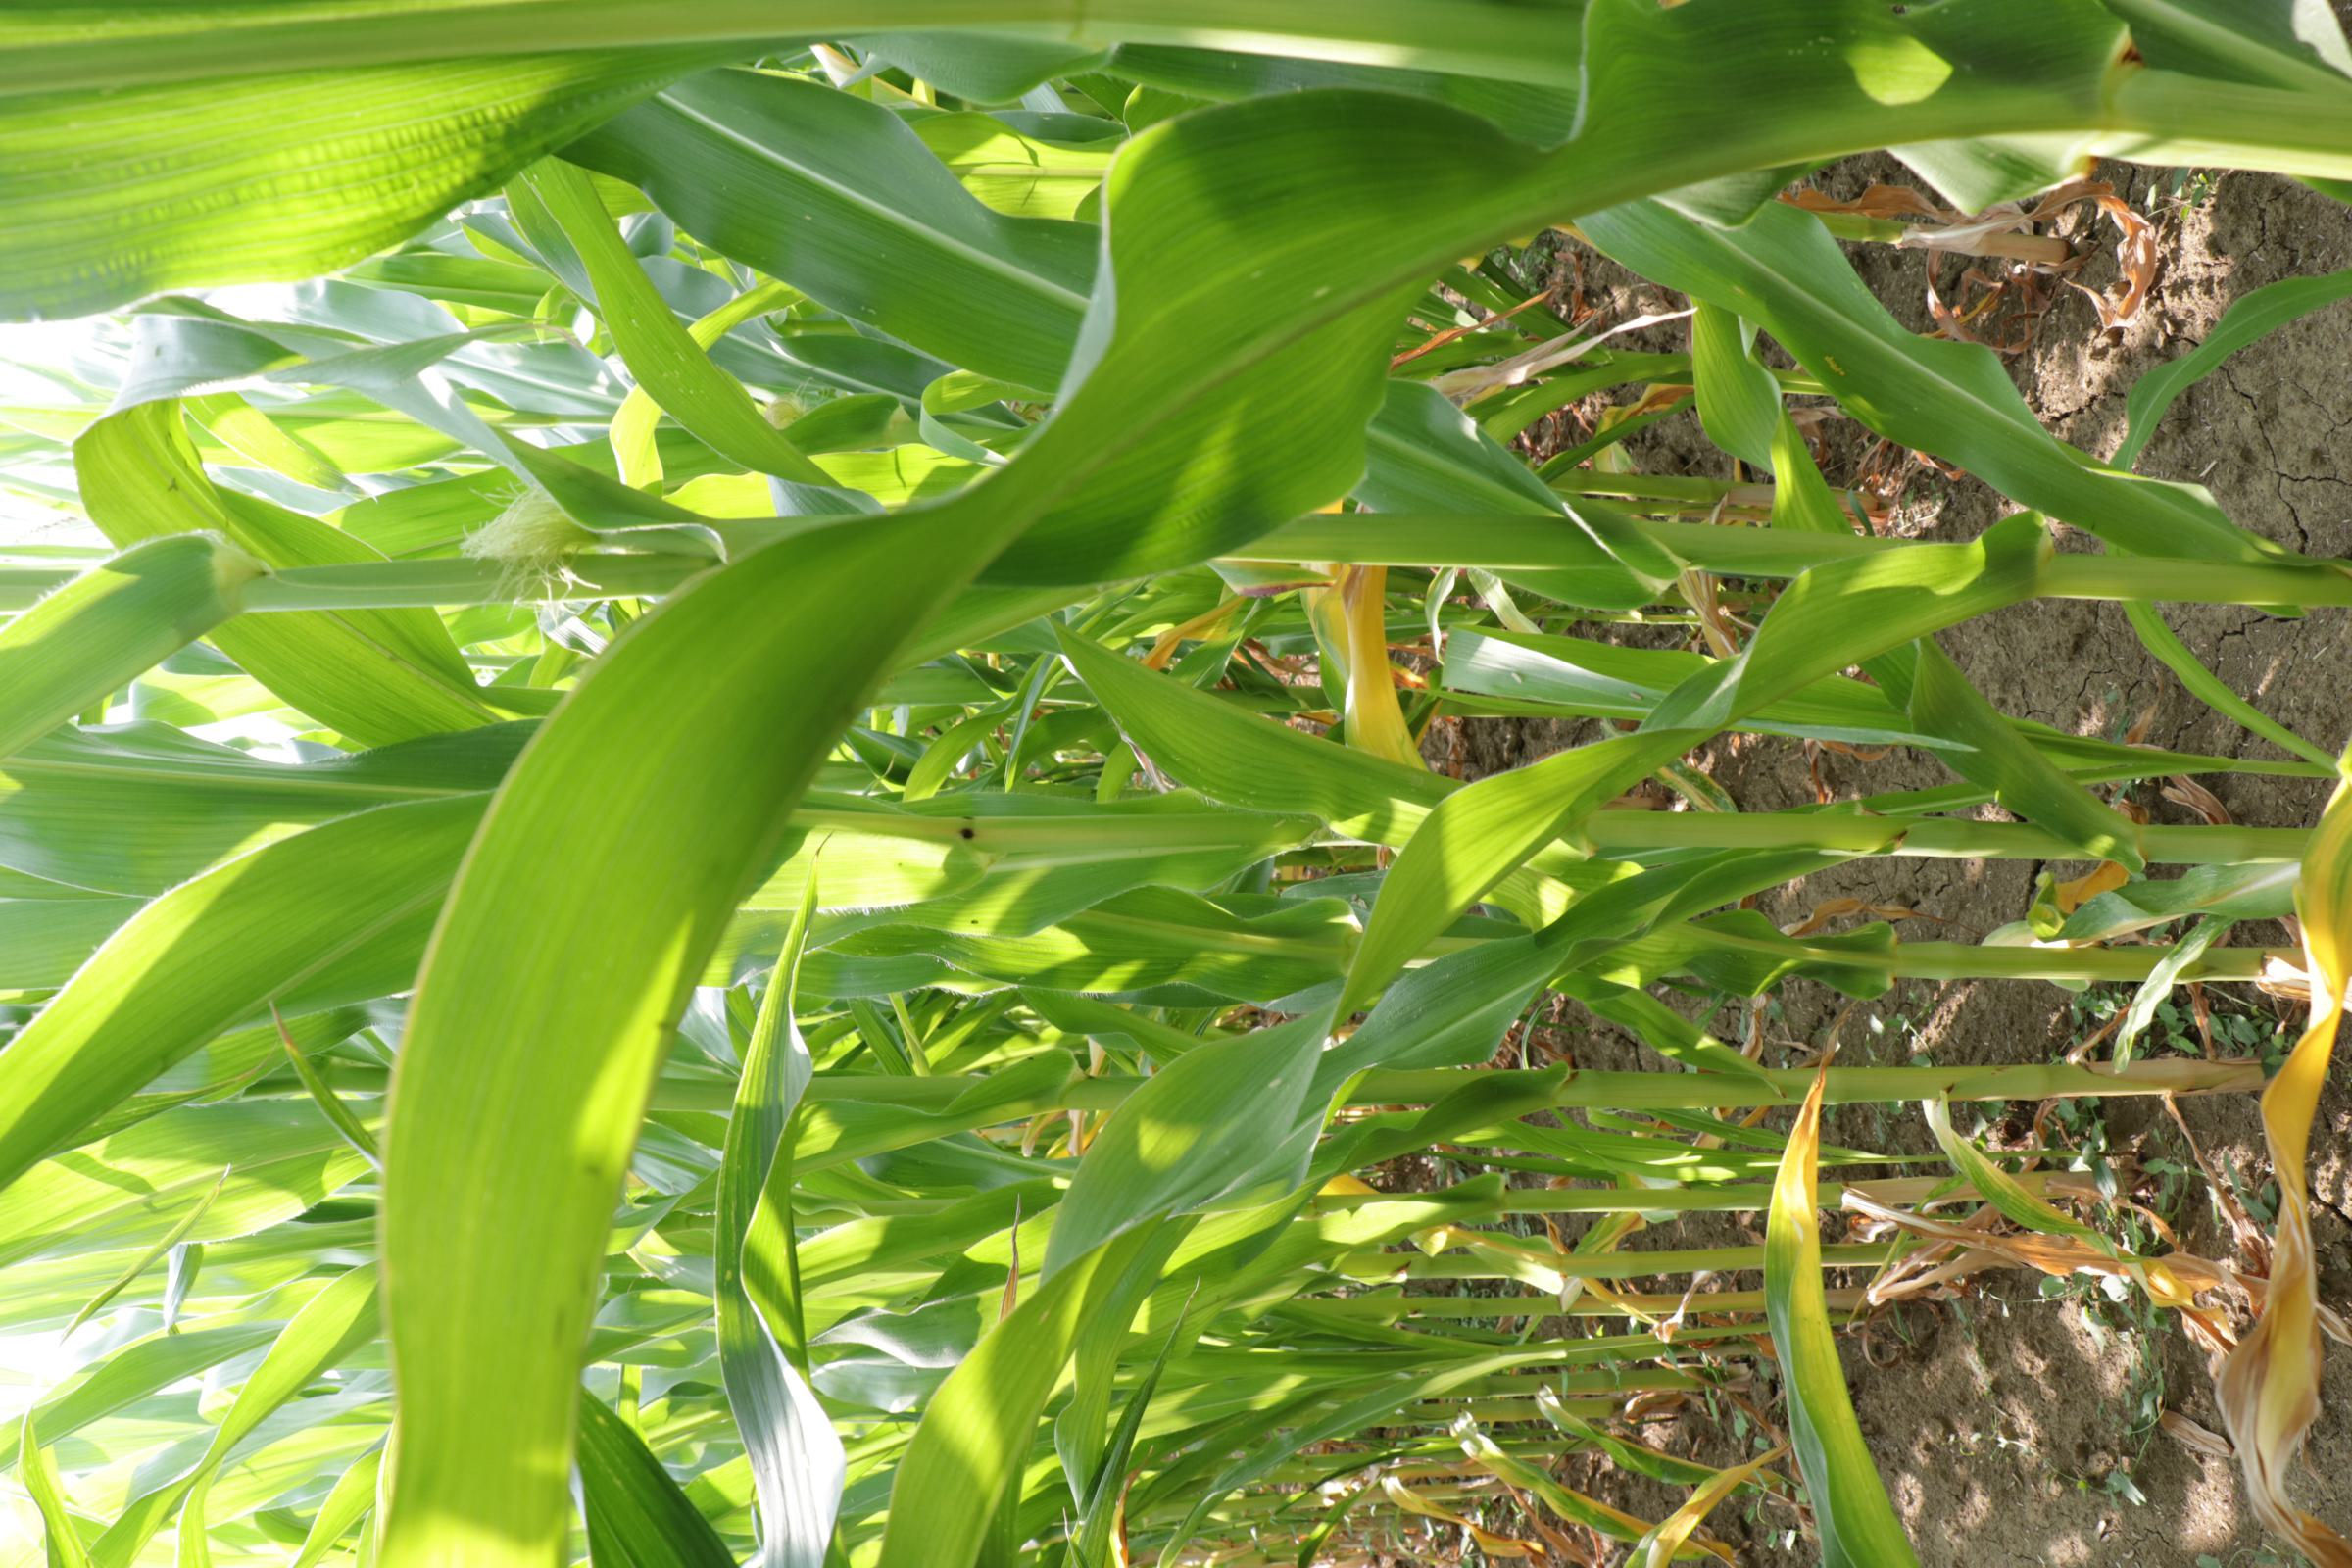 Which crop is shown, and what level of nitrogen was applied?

maize, reduced nitrogen fertilisation
